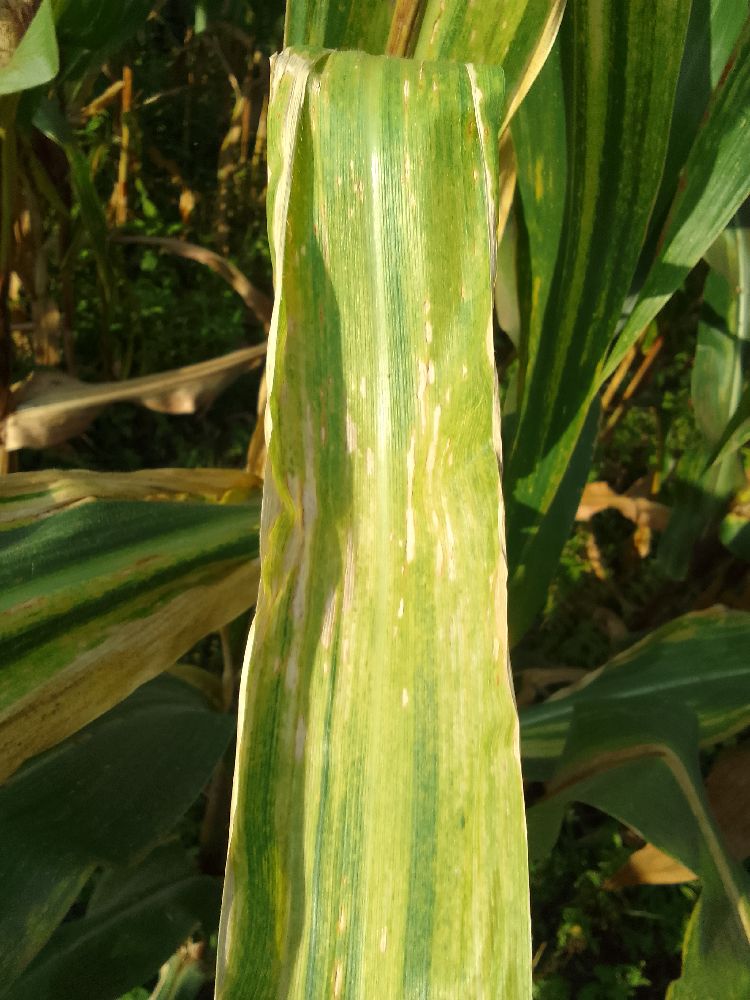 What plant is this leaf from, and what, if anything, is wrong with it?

maize, maize lethal necrosis
